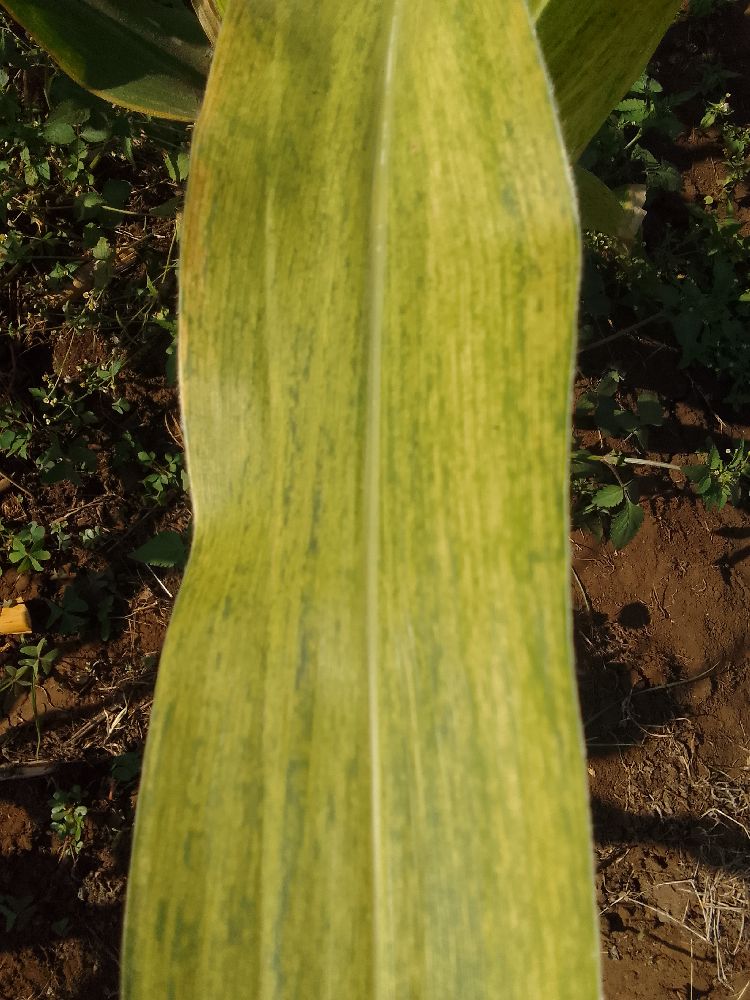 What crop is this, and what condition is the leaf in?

maize, maize lethal necrosis
